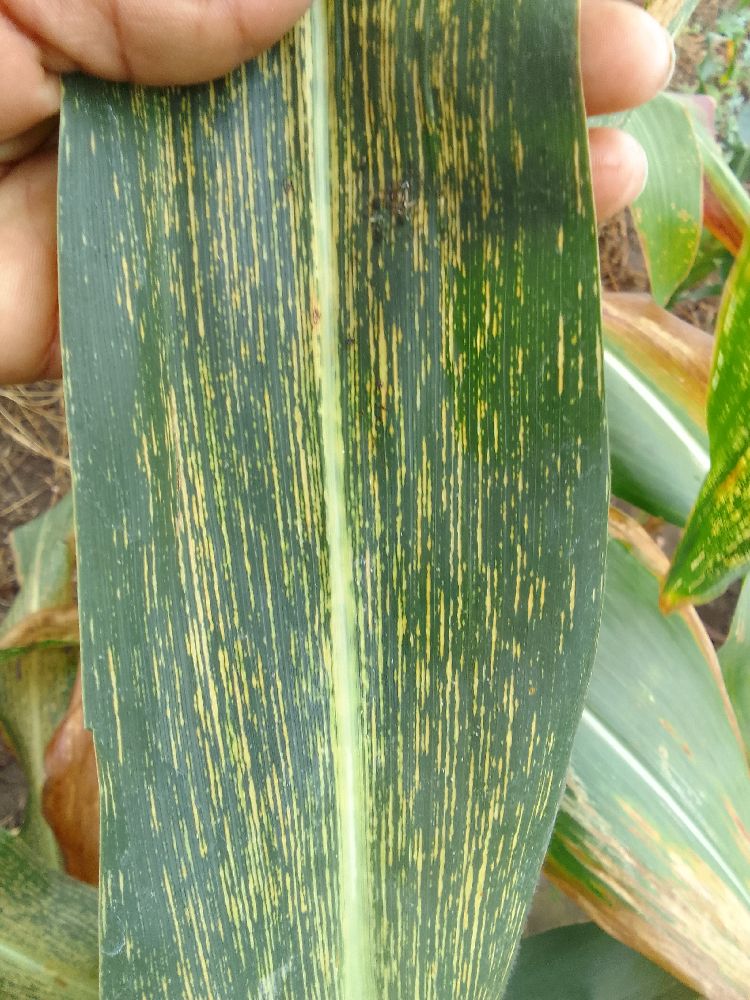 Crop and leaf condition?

maize, maize streak virus
